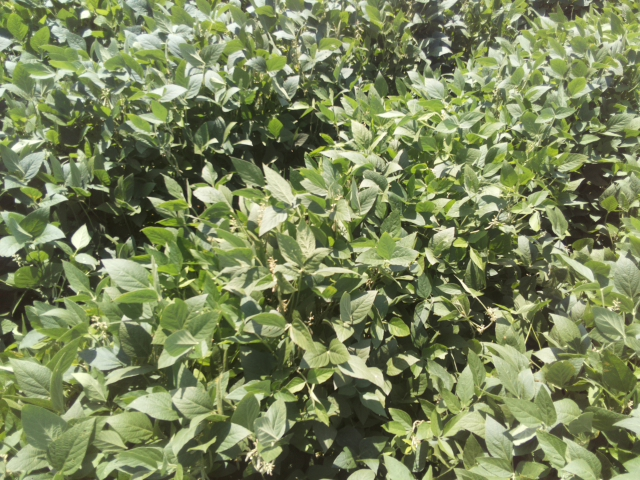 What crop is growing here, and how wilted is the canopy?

soybean, leaves with no wilting
